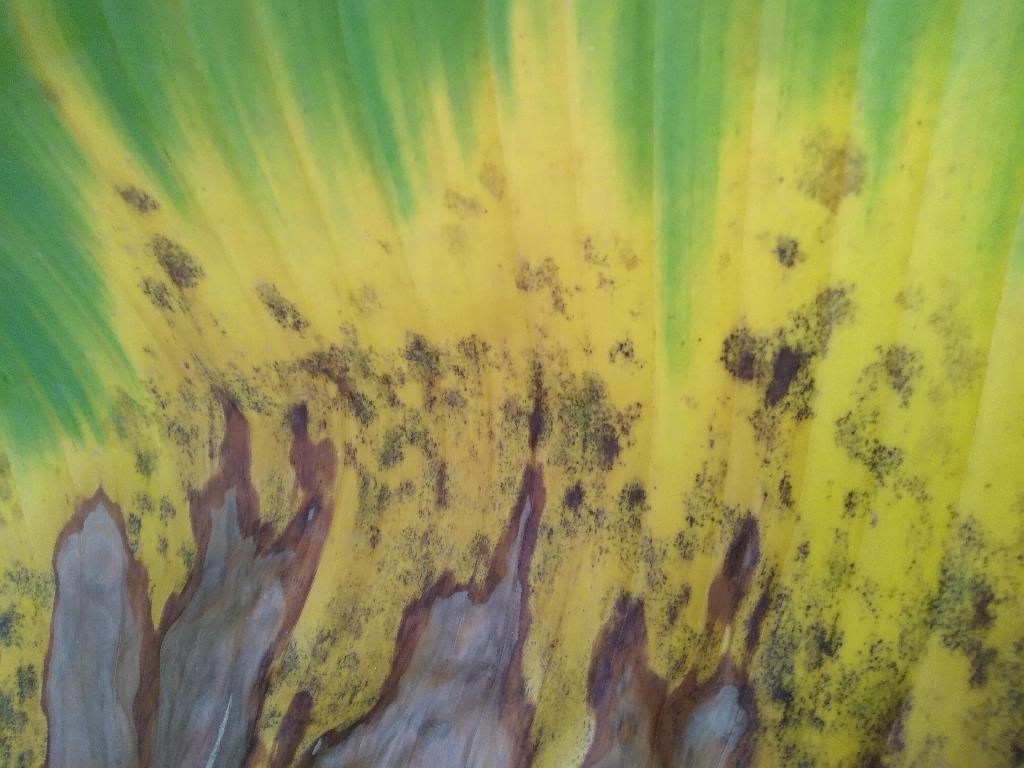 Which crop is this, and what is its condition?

banana, black sigatoka
